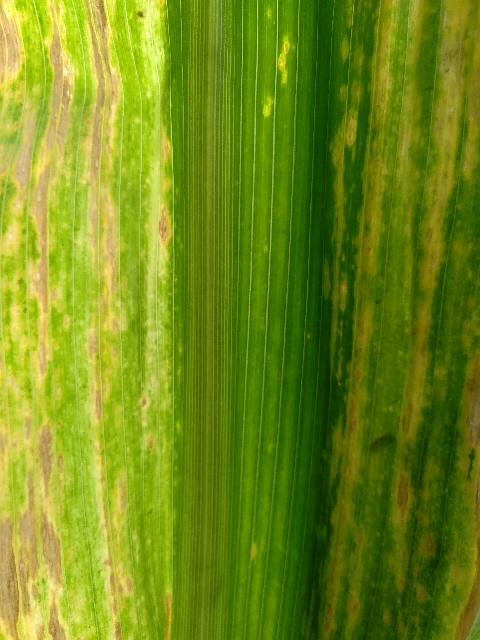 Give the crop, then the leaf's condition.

maize, maize lethal necrosis
